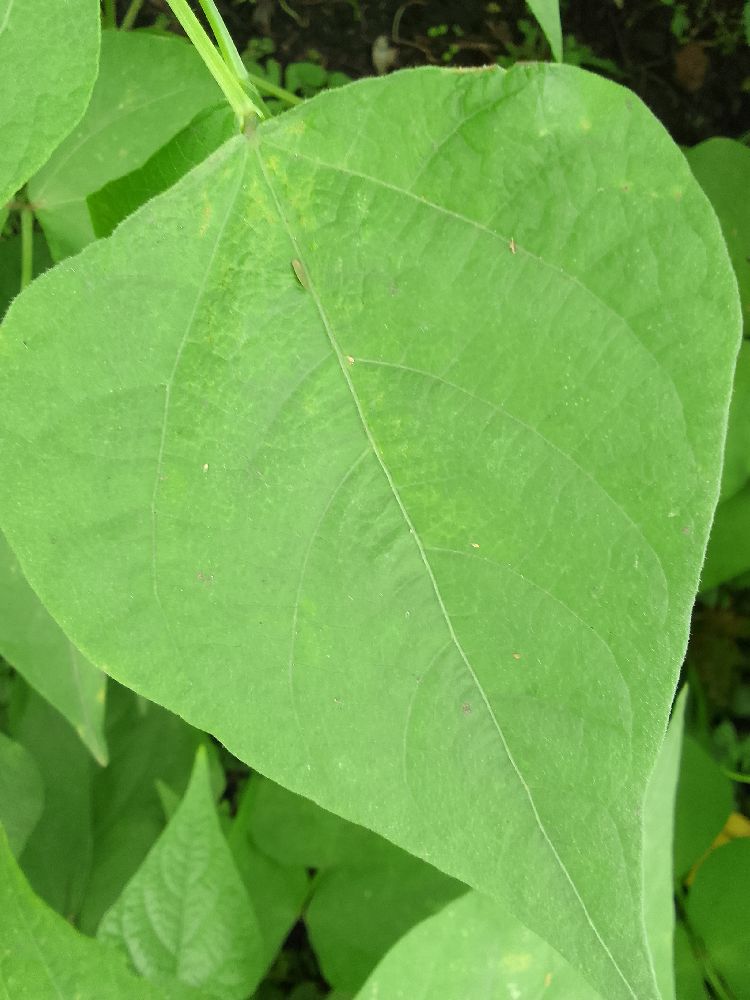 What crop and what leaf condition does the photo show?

common bean, healthy
